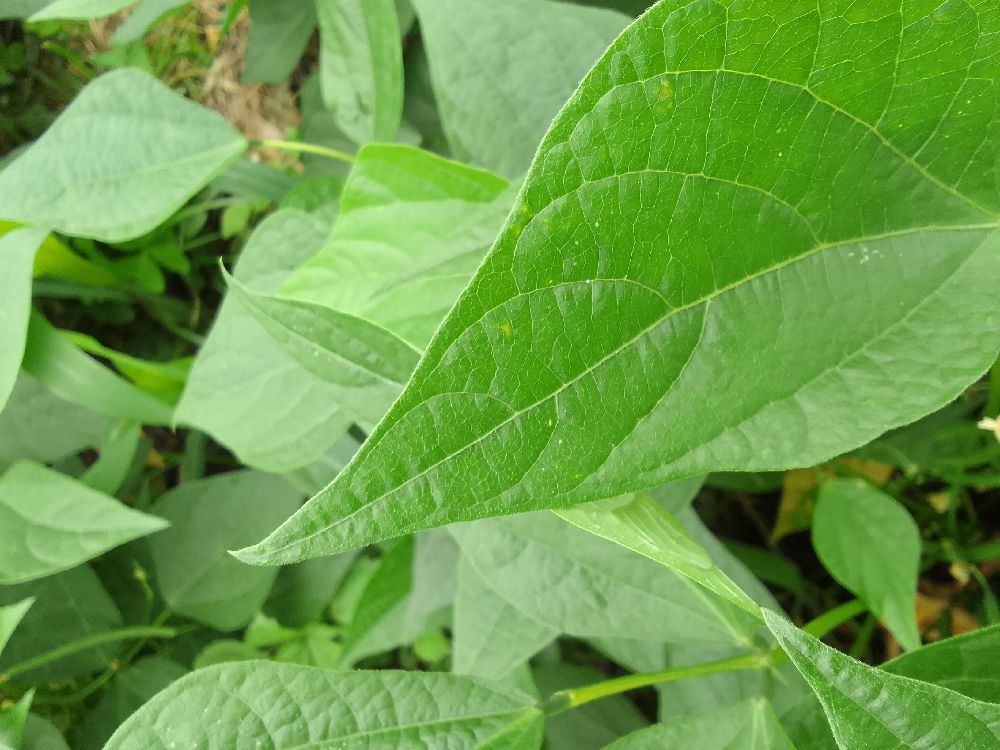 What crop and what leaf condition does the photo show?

common bean, healthy
